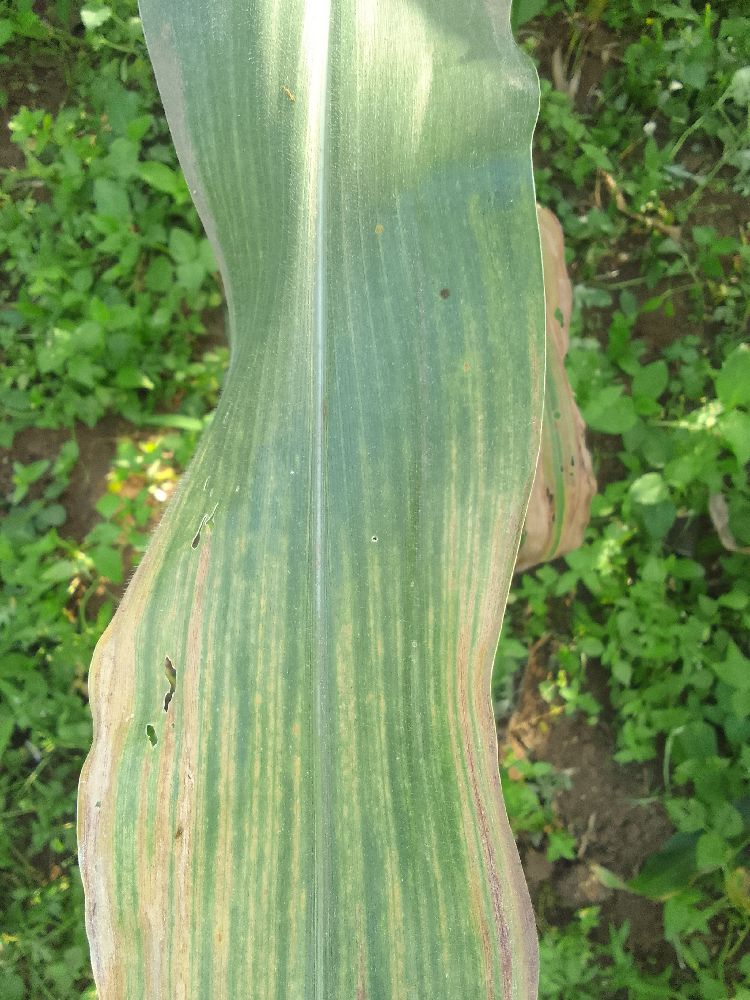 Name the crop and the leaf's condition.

maize, maize lethal necrosis
